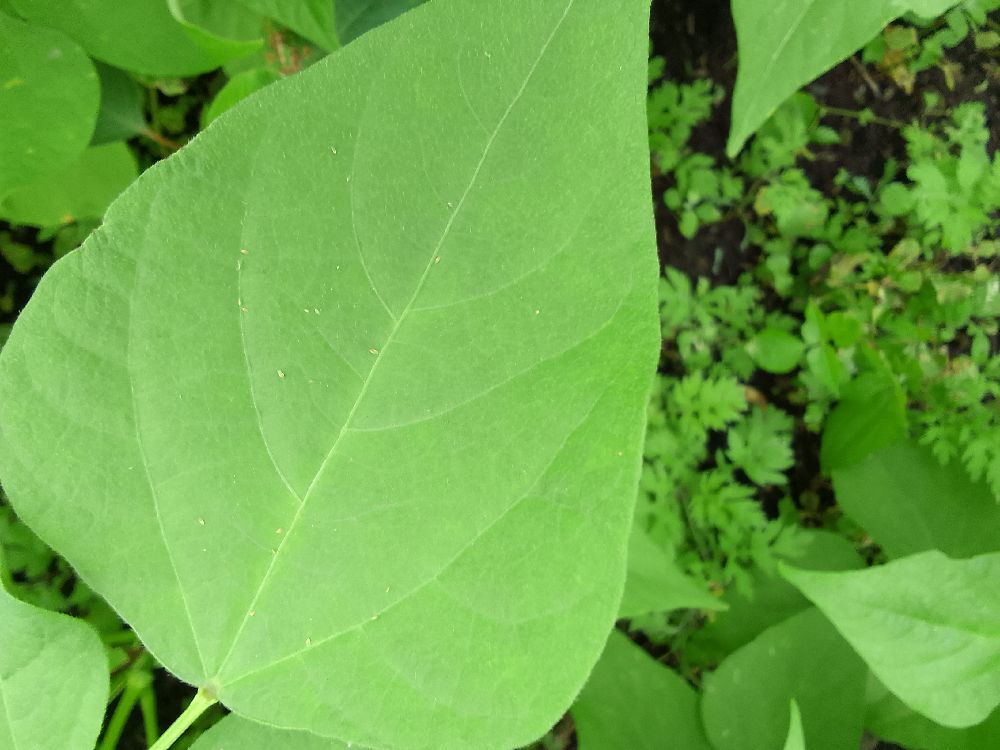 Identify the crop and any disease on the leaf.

common bean, healthy
